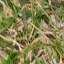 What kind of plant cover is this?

grass
